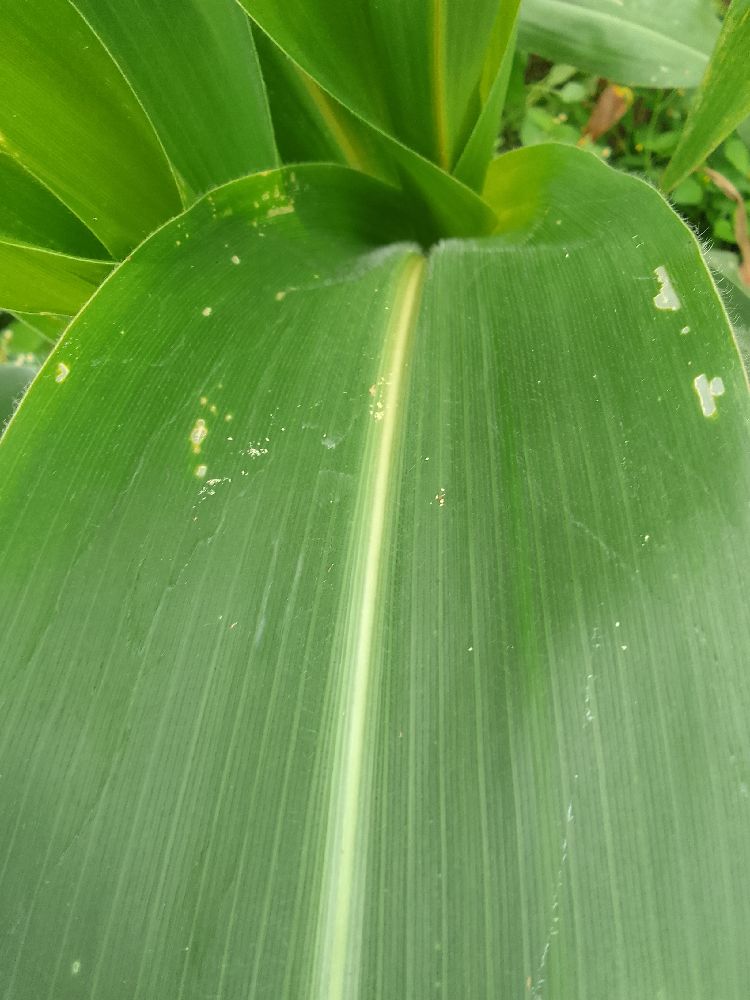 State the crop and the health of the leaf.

maize, healthy
